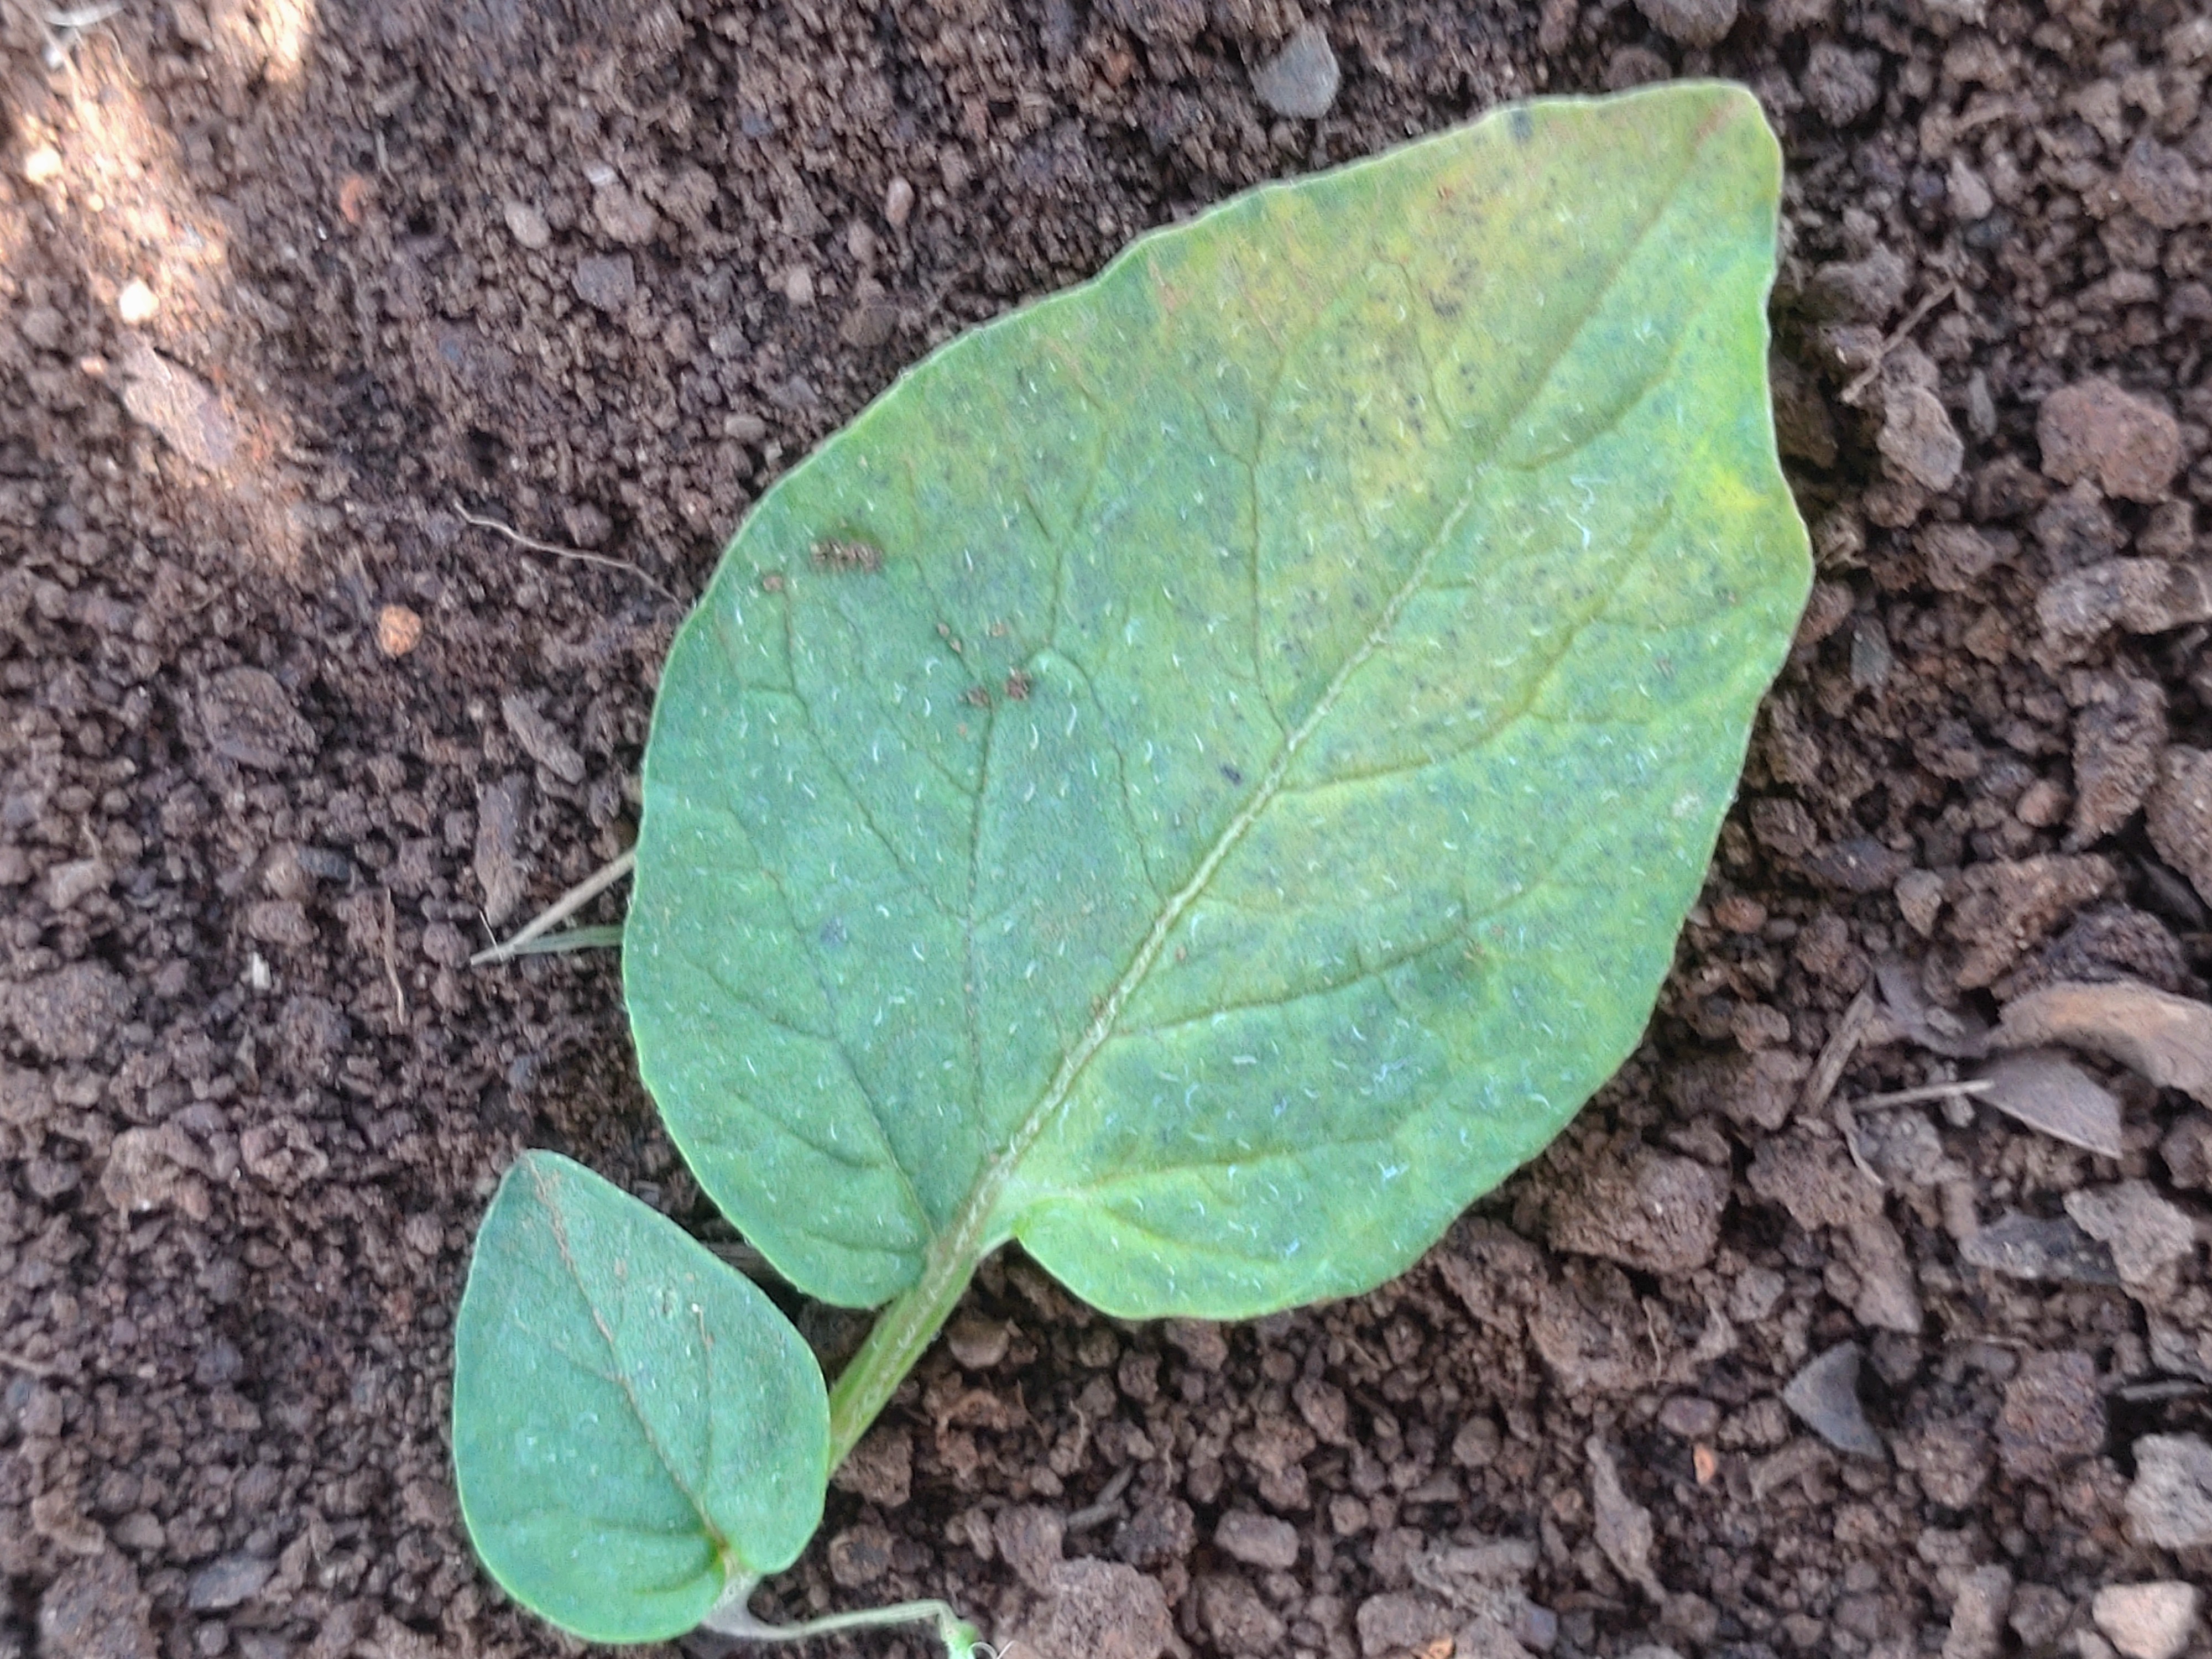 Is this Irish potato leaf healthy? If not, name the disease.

late blight
